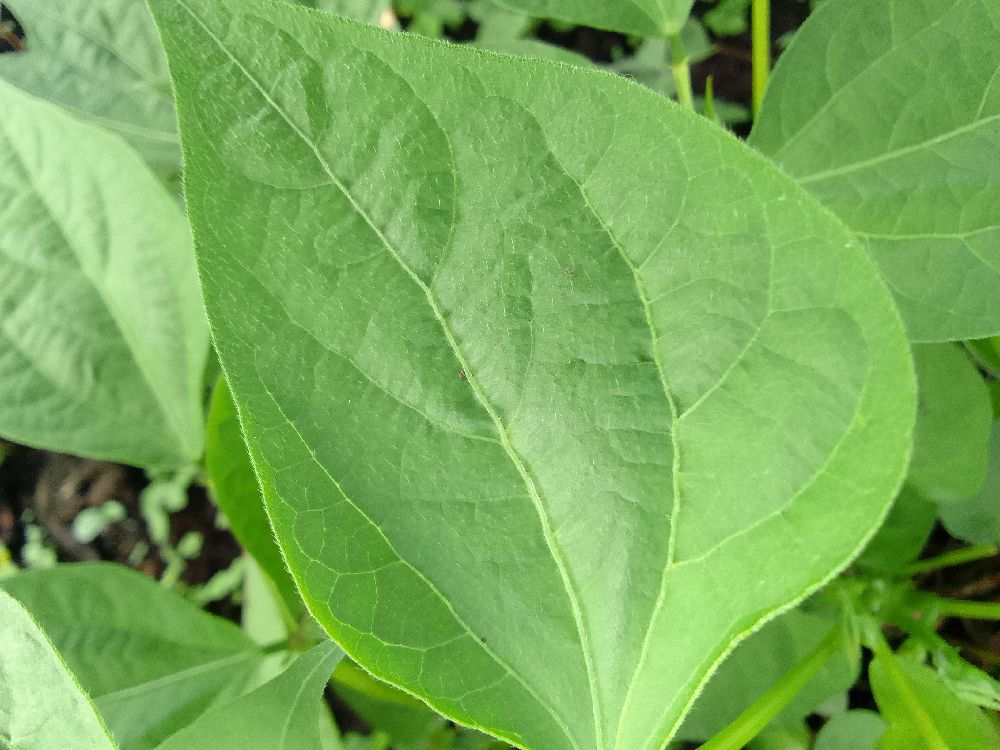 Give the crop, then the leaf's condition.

common bean, healthy
